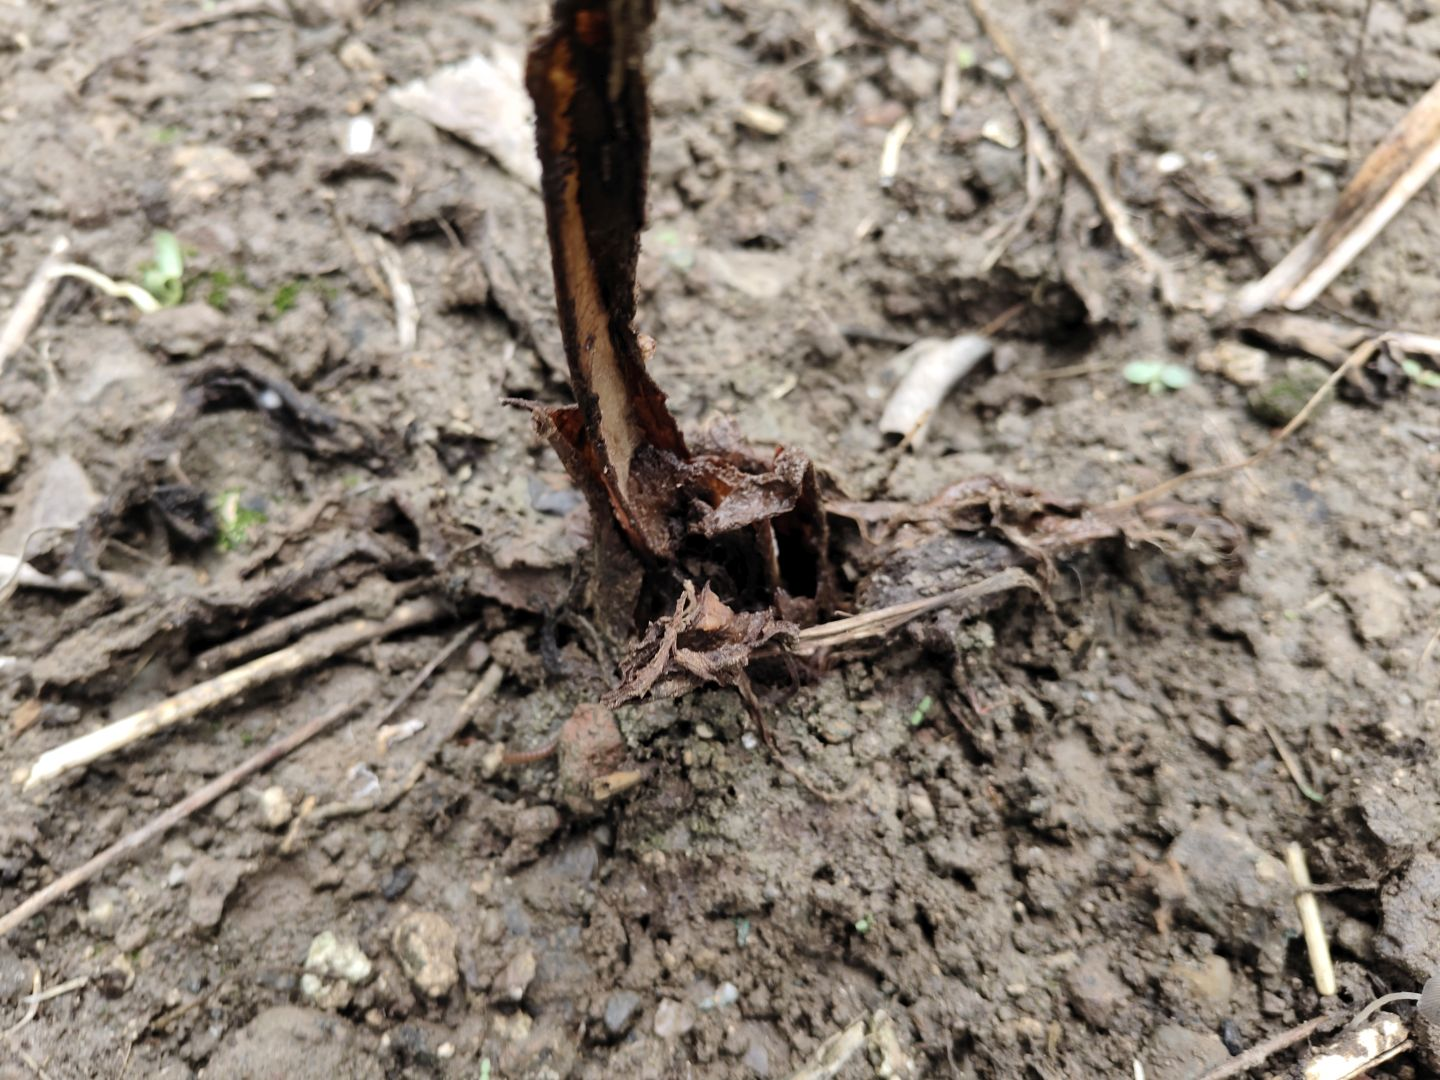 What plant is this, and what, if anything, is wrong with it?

taro, root rot
